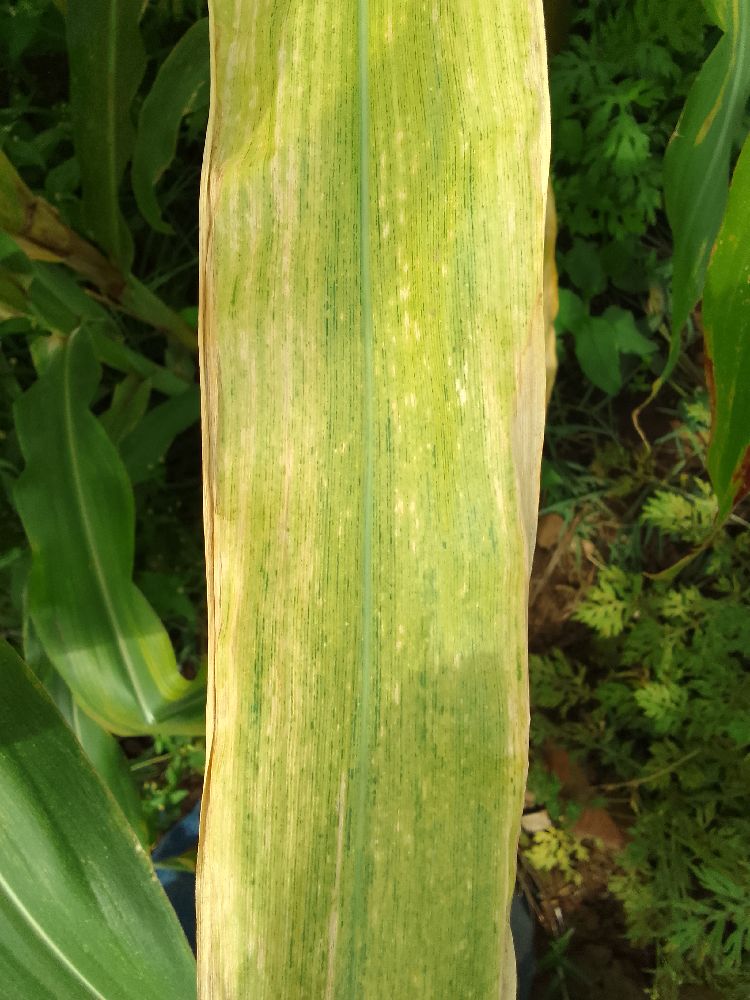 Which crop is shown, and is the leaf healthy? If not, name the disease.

maize, maize lethal necrosis
